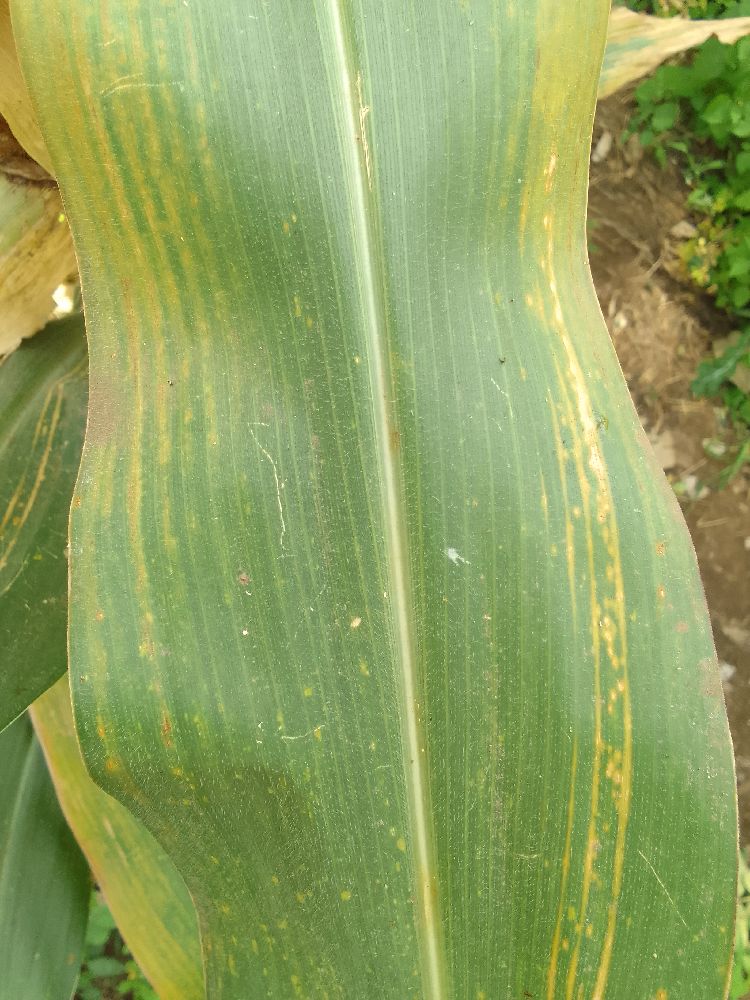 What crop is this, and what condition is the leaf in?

maize, maize lethal necrosis
